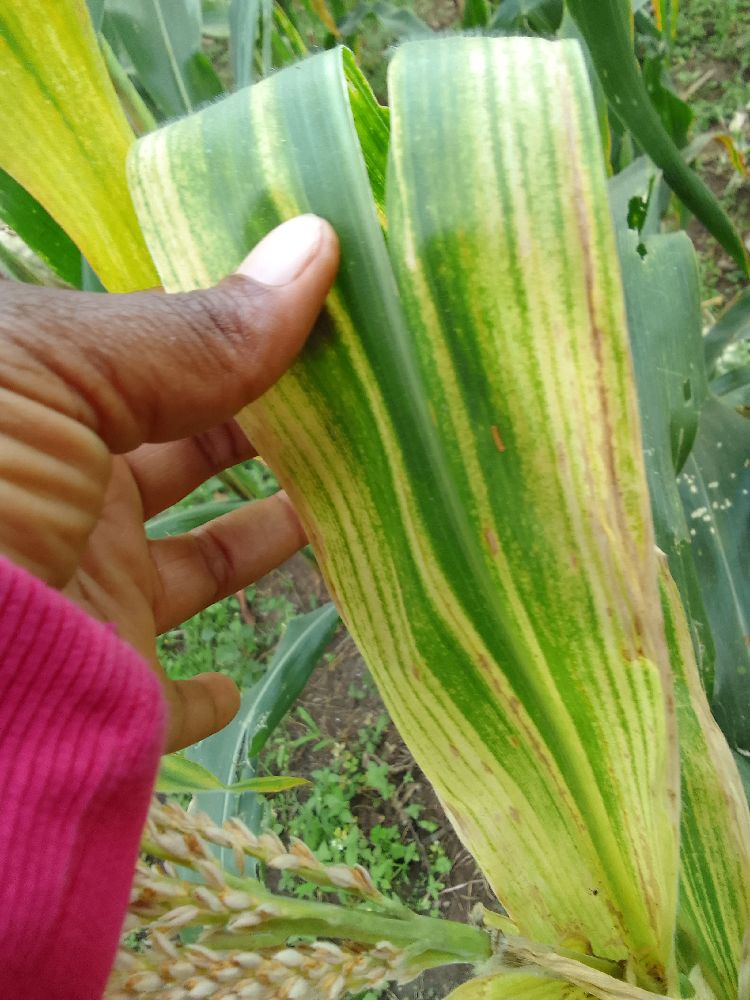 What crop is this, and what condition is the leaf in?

maize, maize lethal necrosis
